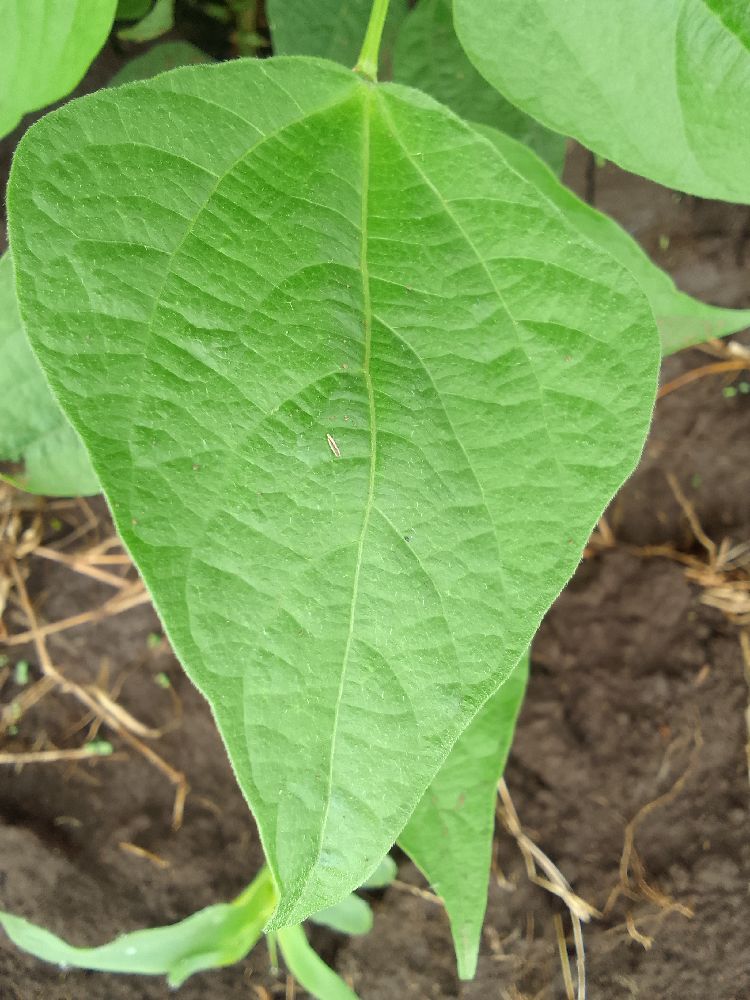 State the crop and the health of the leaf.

common bean, healthy
